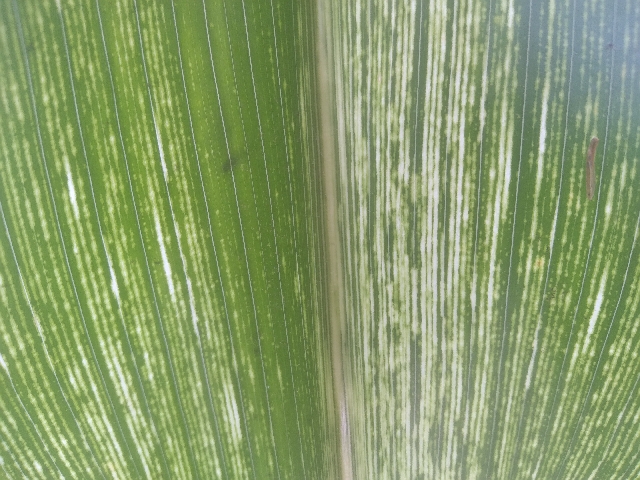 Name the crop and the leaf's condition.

maize, maize streak virus
